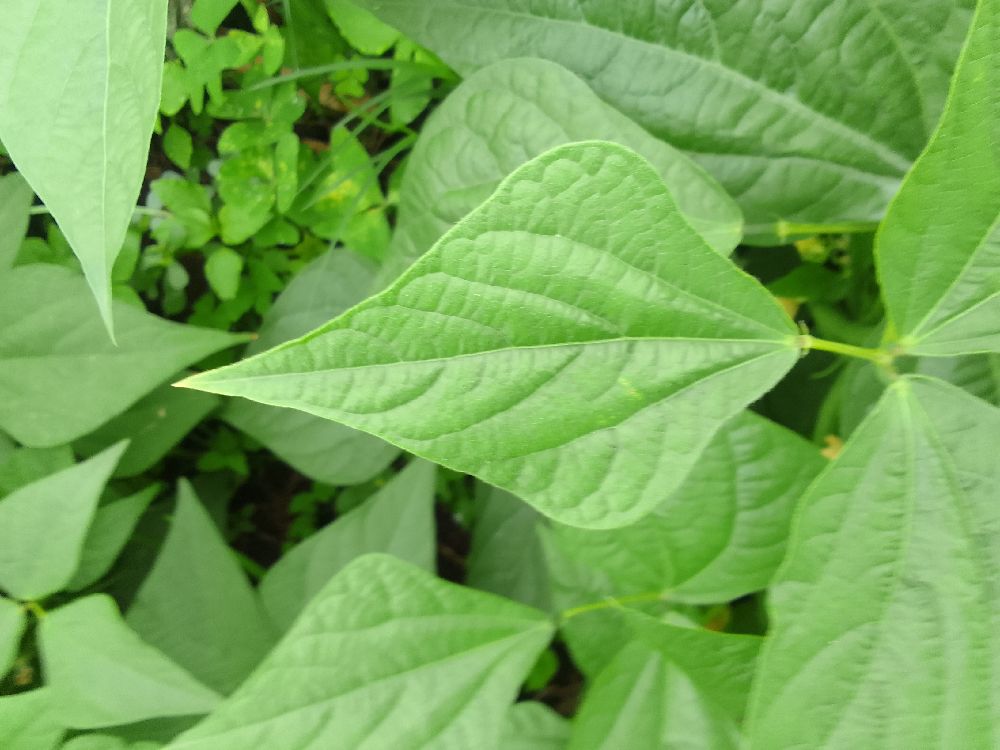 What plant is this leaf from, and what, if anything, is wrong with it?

common bean, healthy
